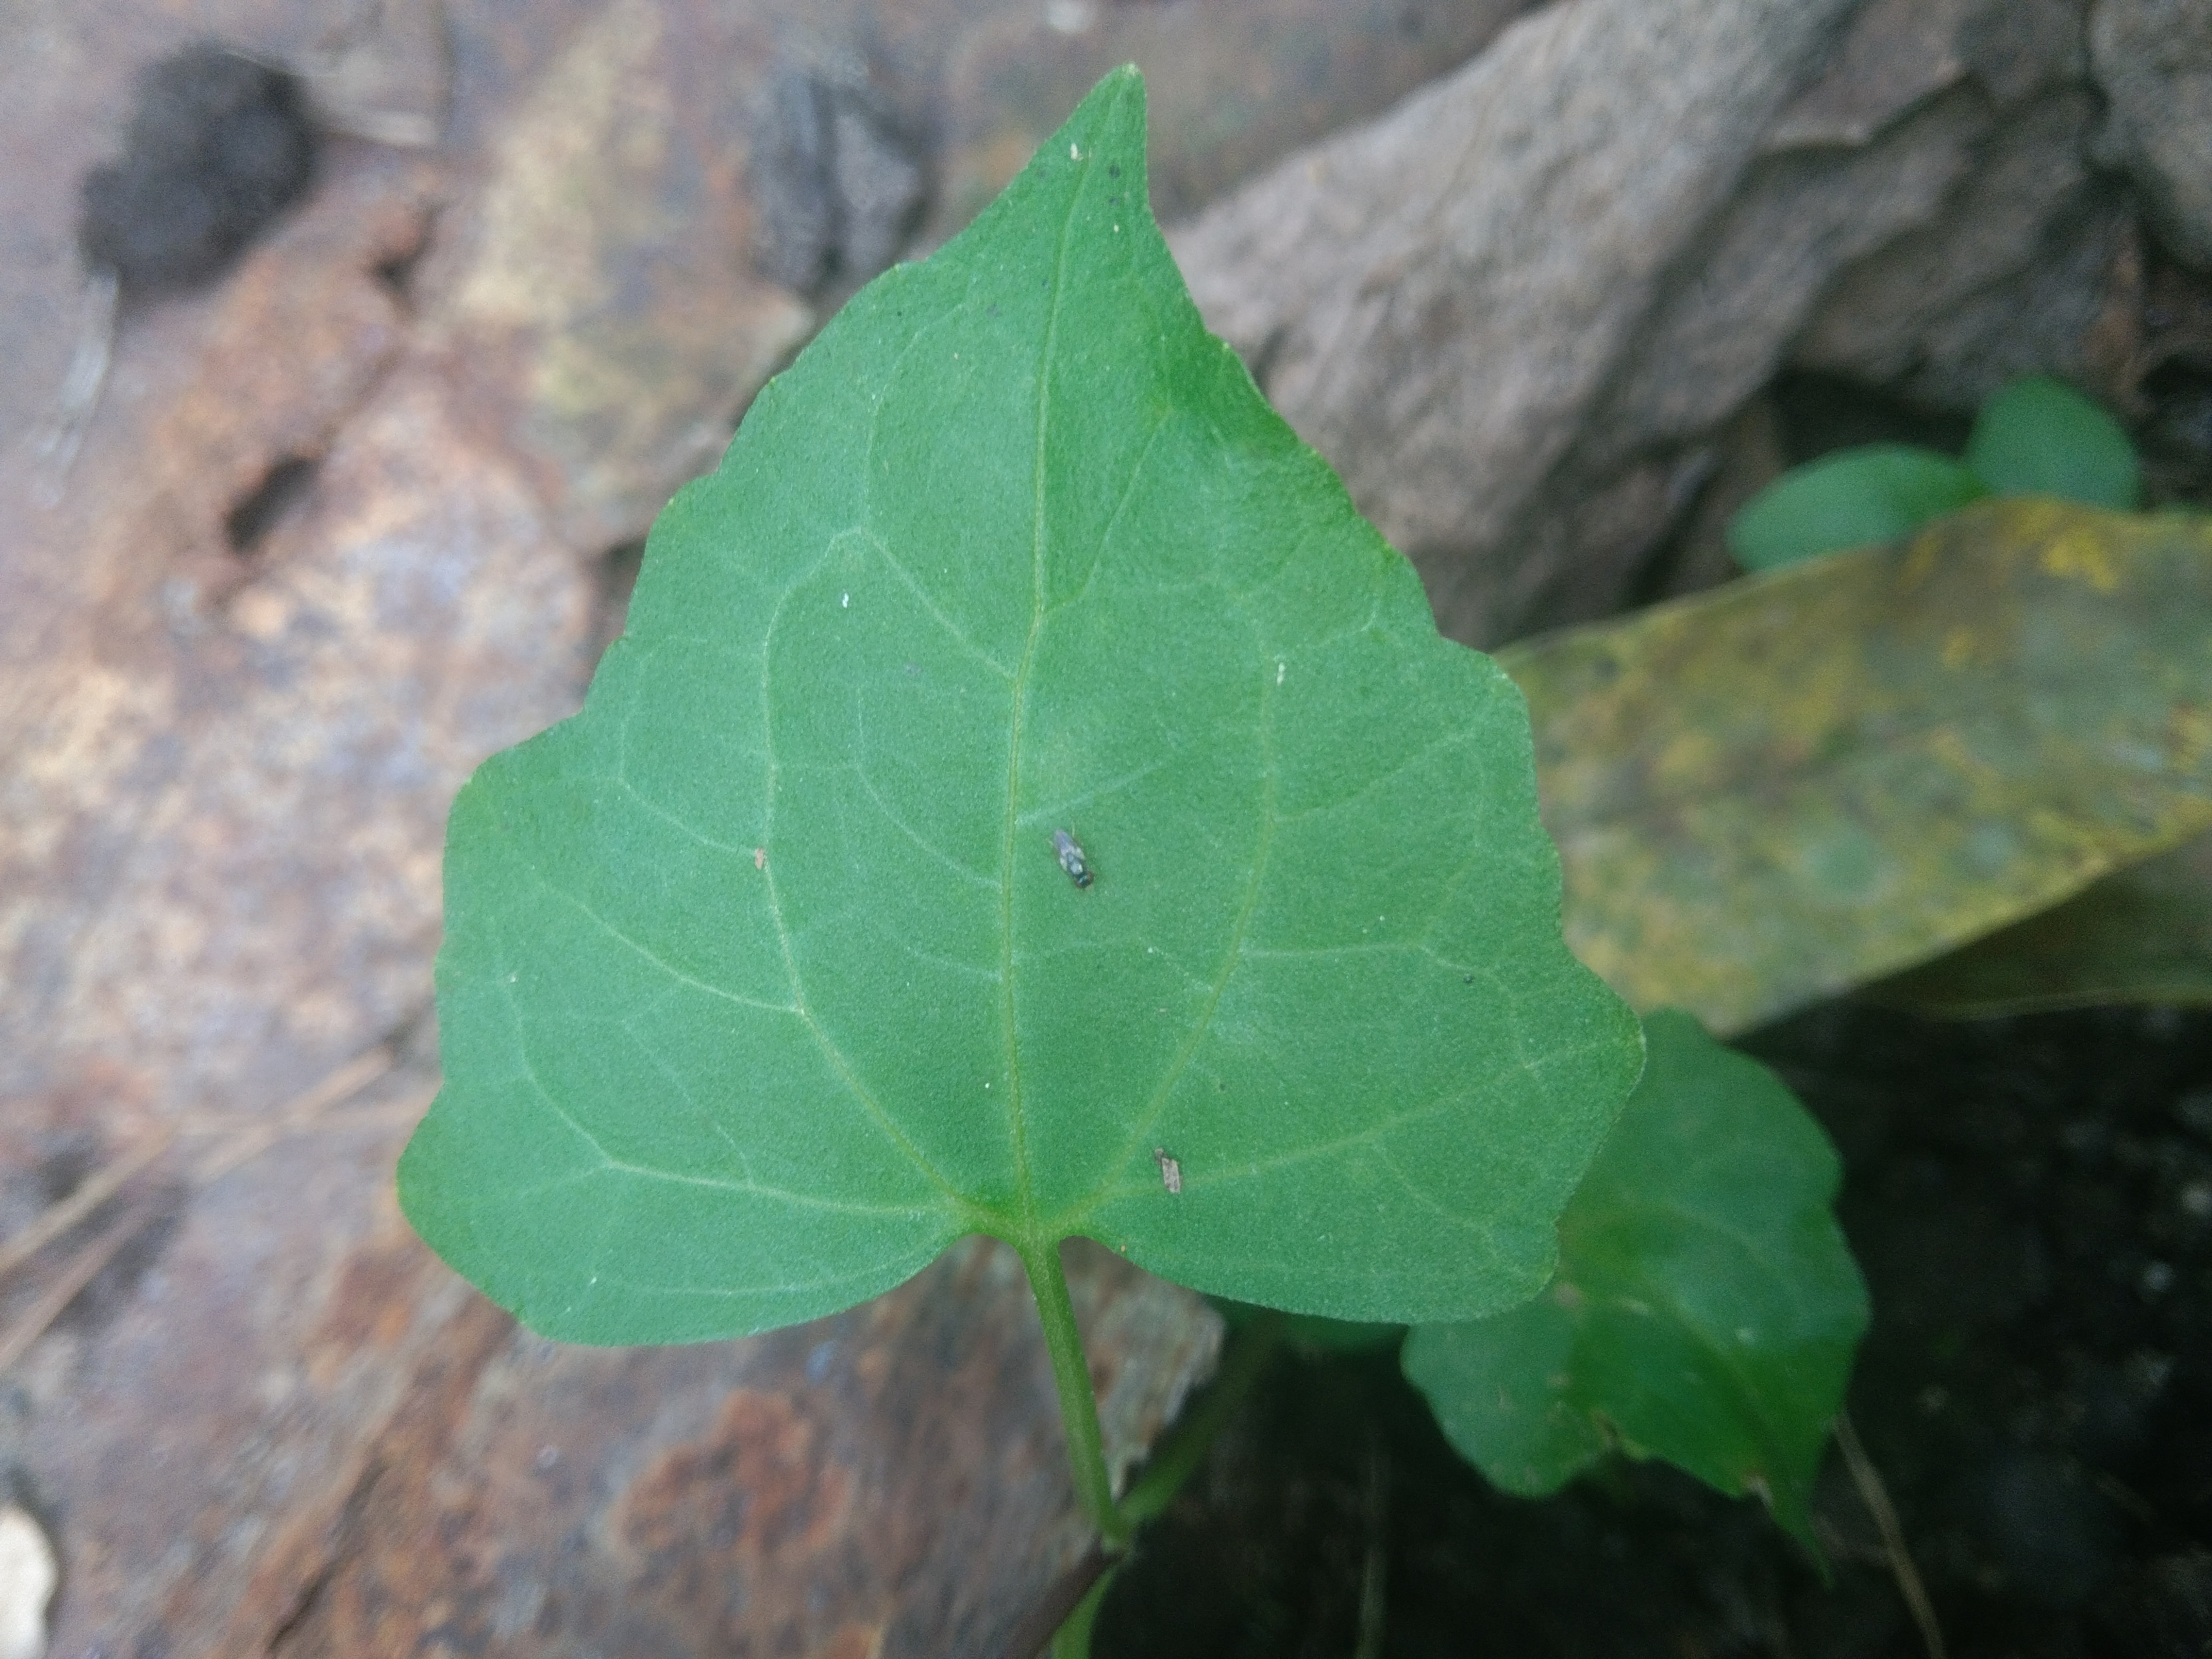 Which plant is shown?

bitter vine
